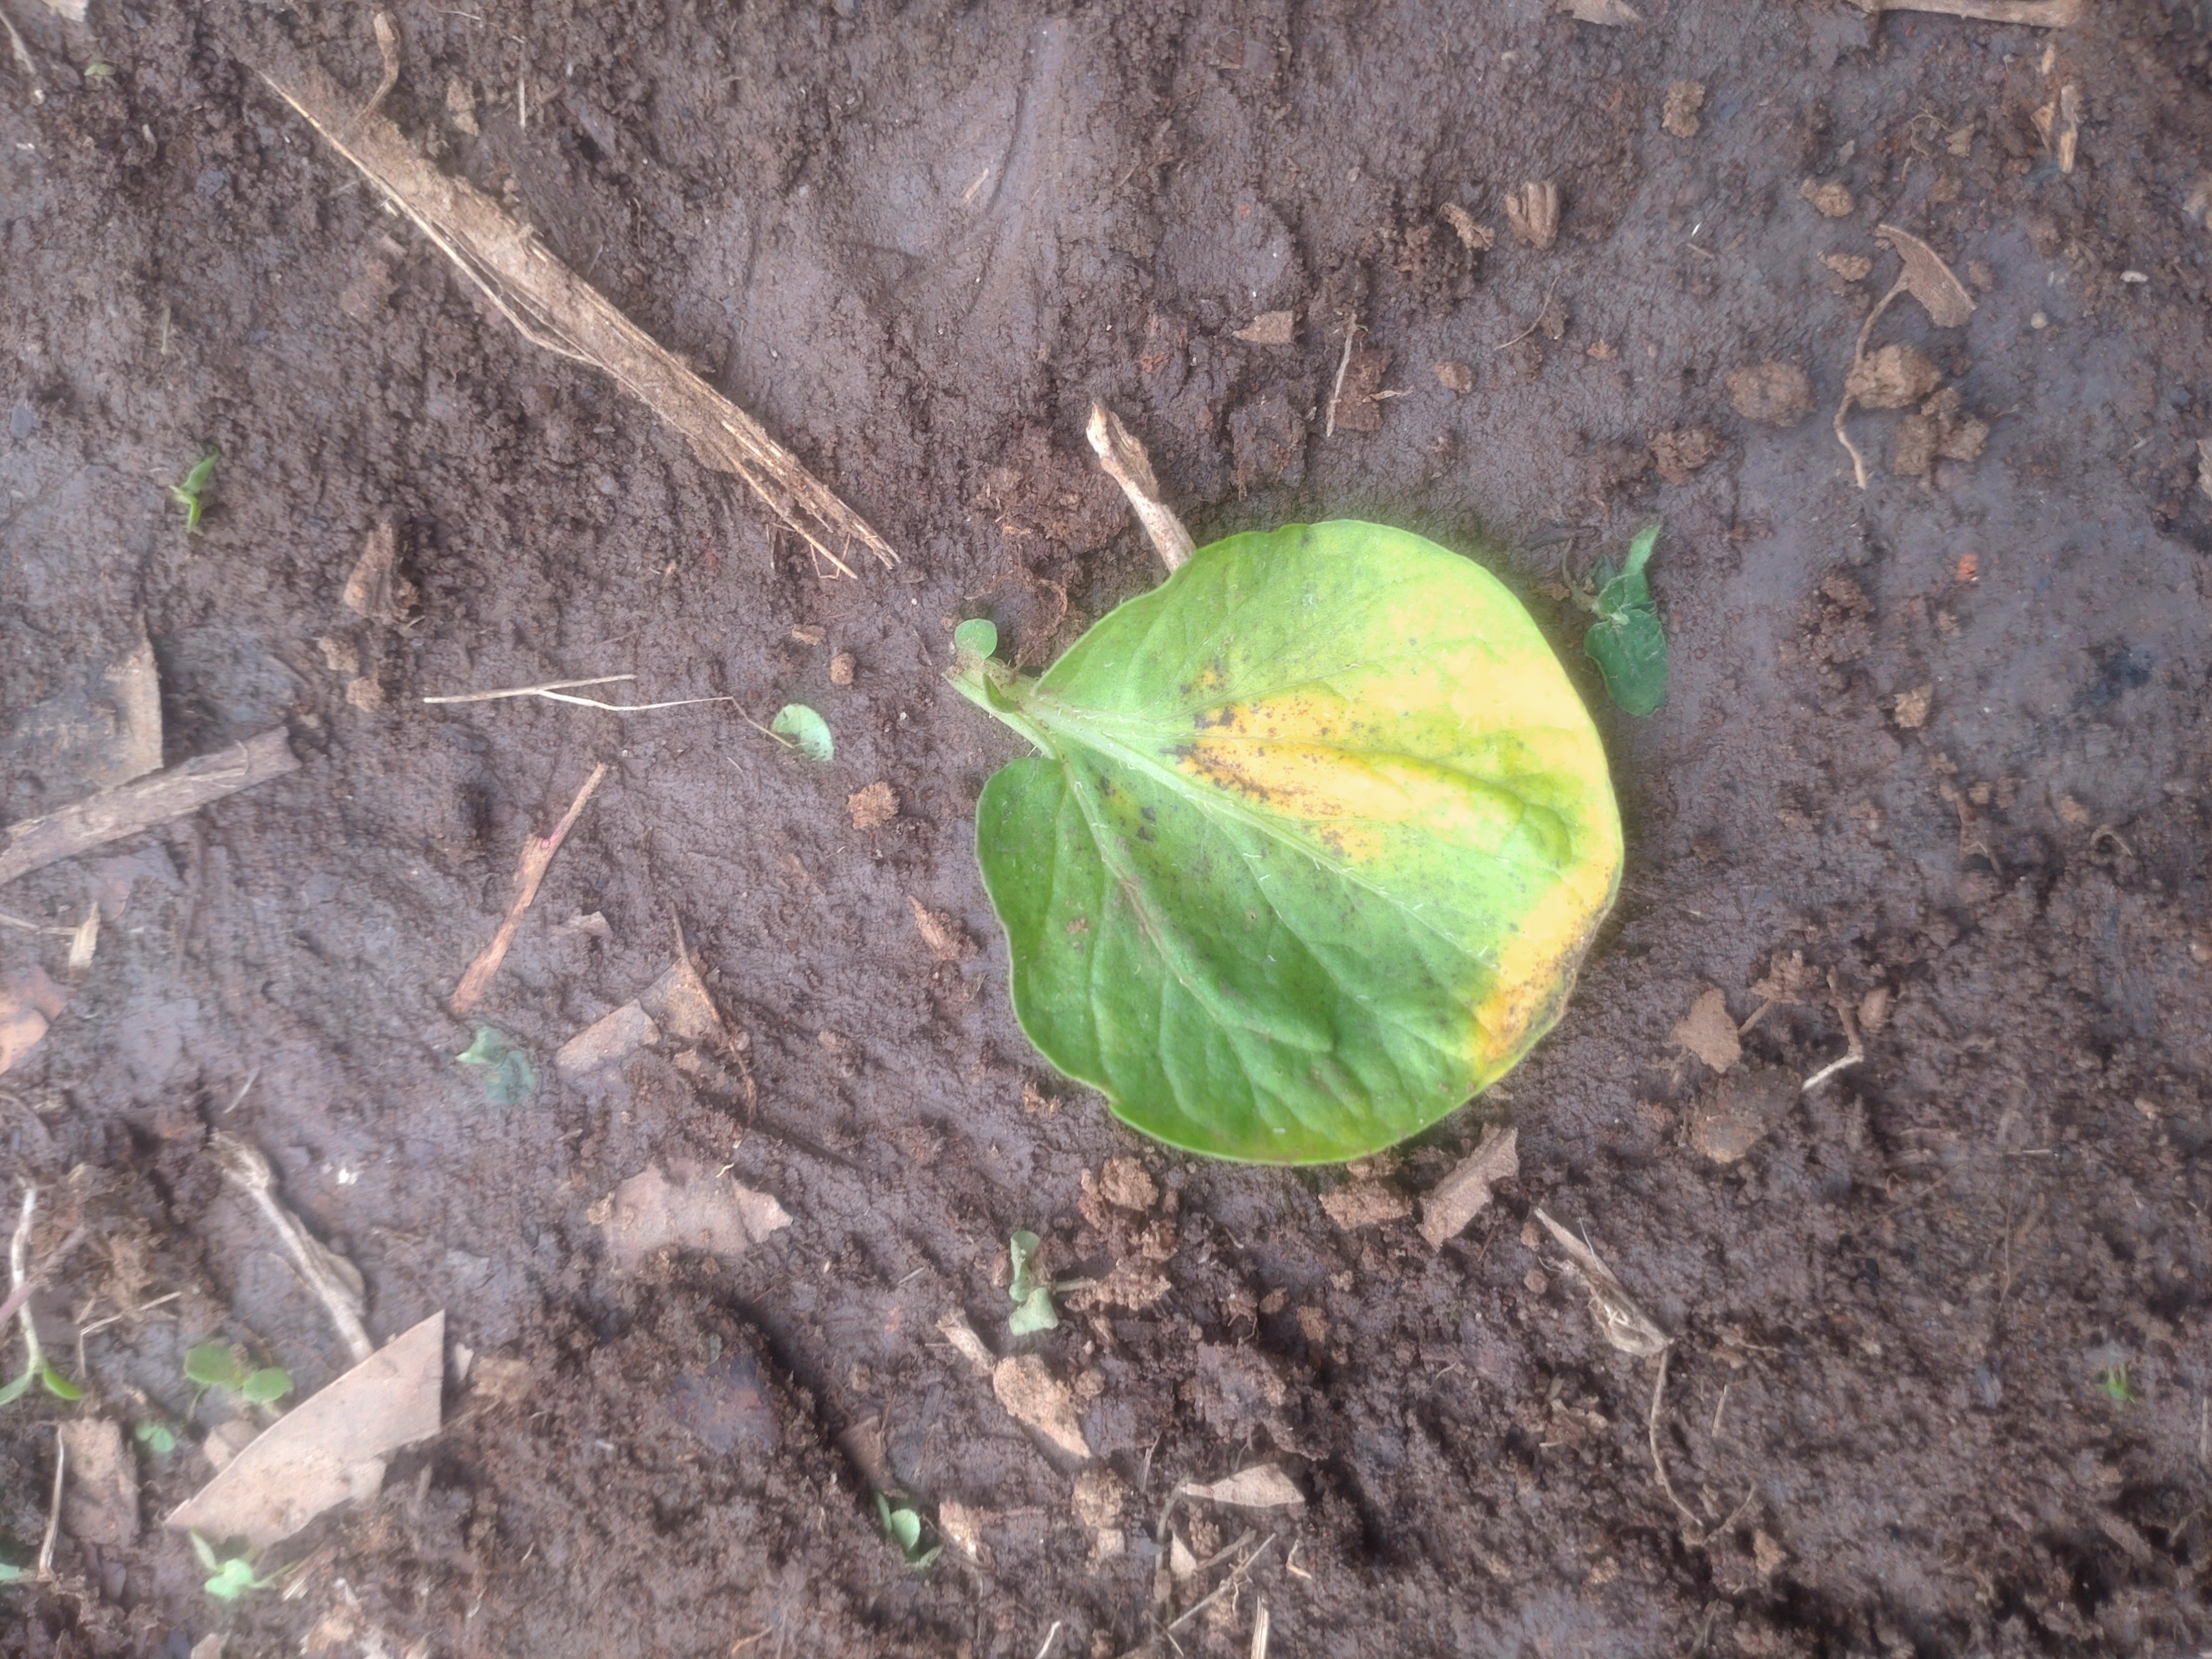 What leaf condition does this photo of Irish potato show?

late blight
